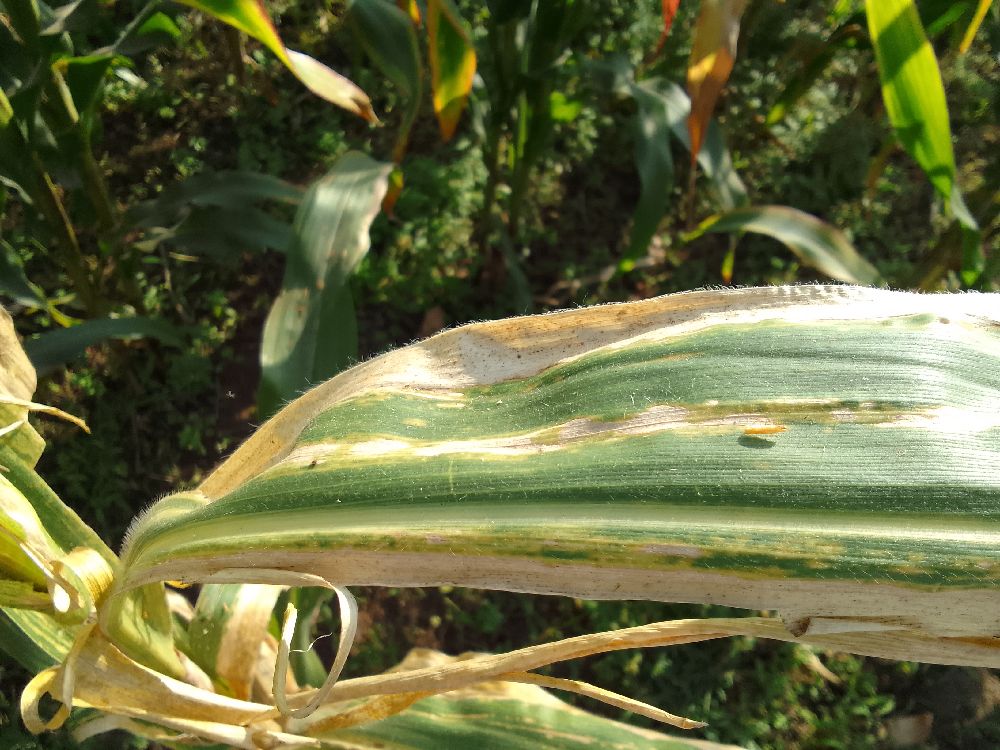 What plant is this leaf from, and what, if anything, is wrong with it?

maize, maize lethal necrosis
